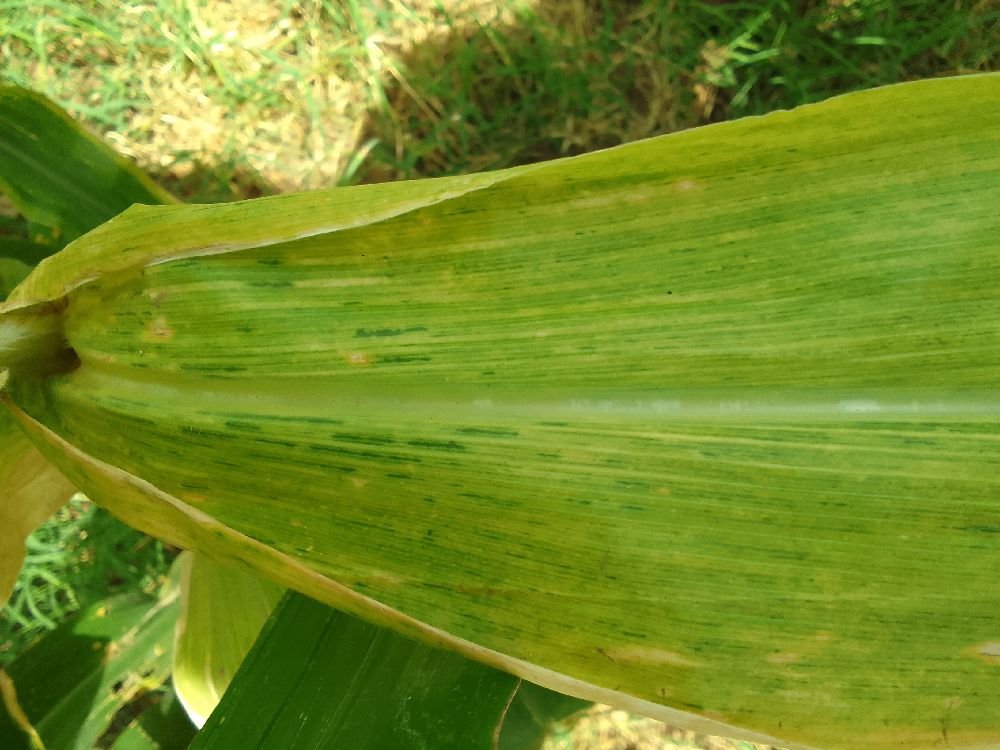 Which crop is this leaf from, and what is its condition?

maize, maize lethal necrosis
